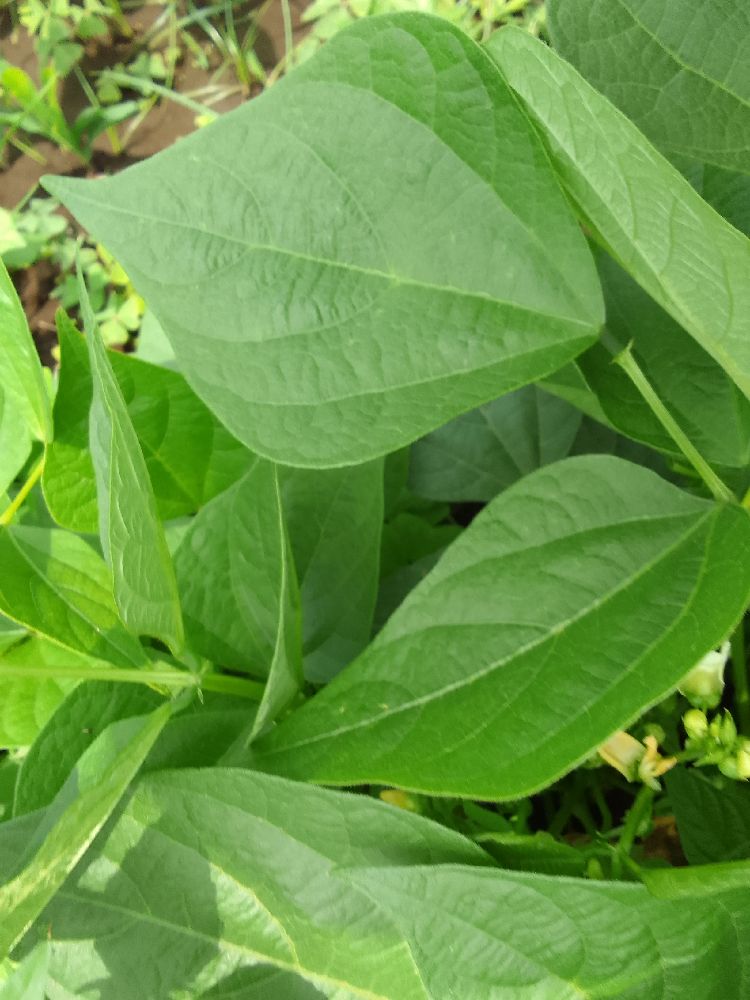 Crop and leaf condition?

common bean, healthy
